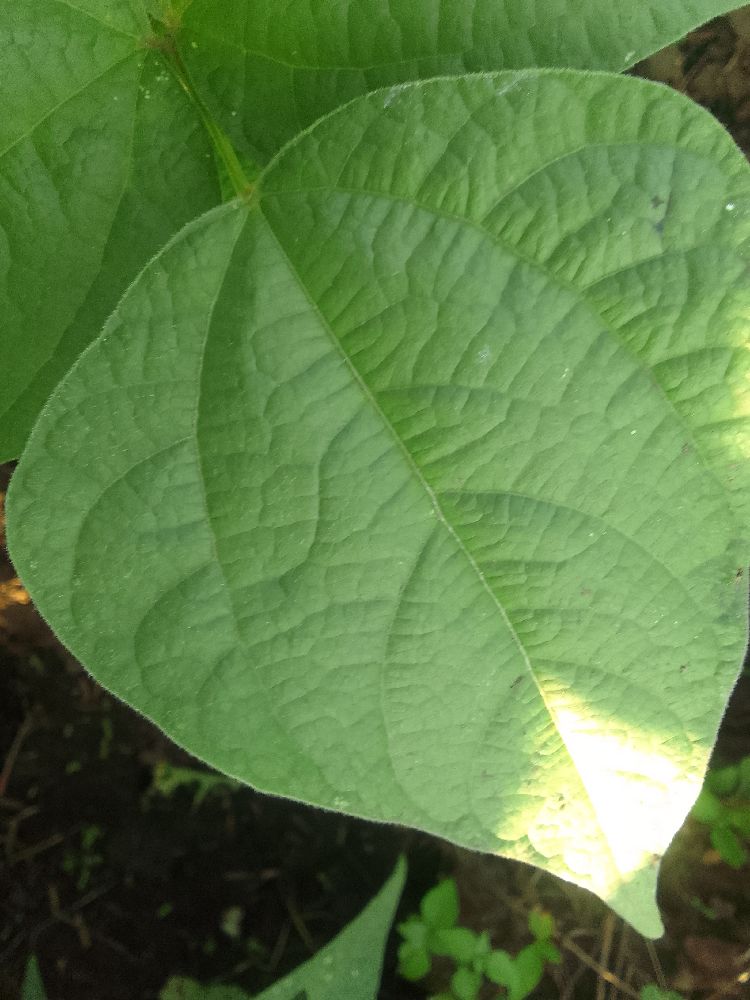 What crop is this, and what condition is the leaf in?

common bean, healthy
